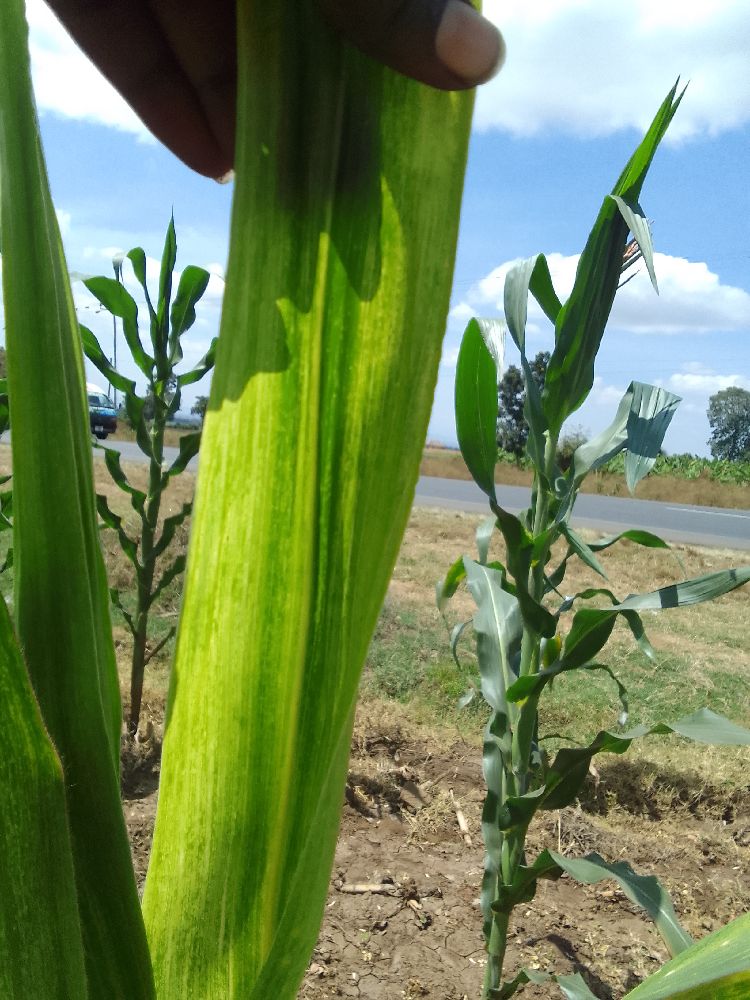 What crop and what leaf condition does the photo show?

maize, maize lethal necrosis
